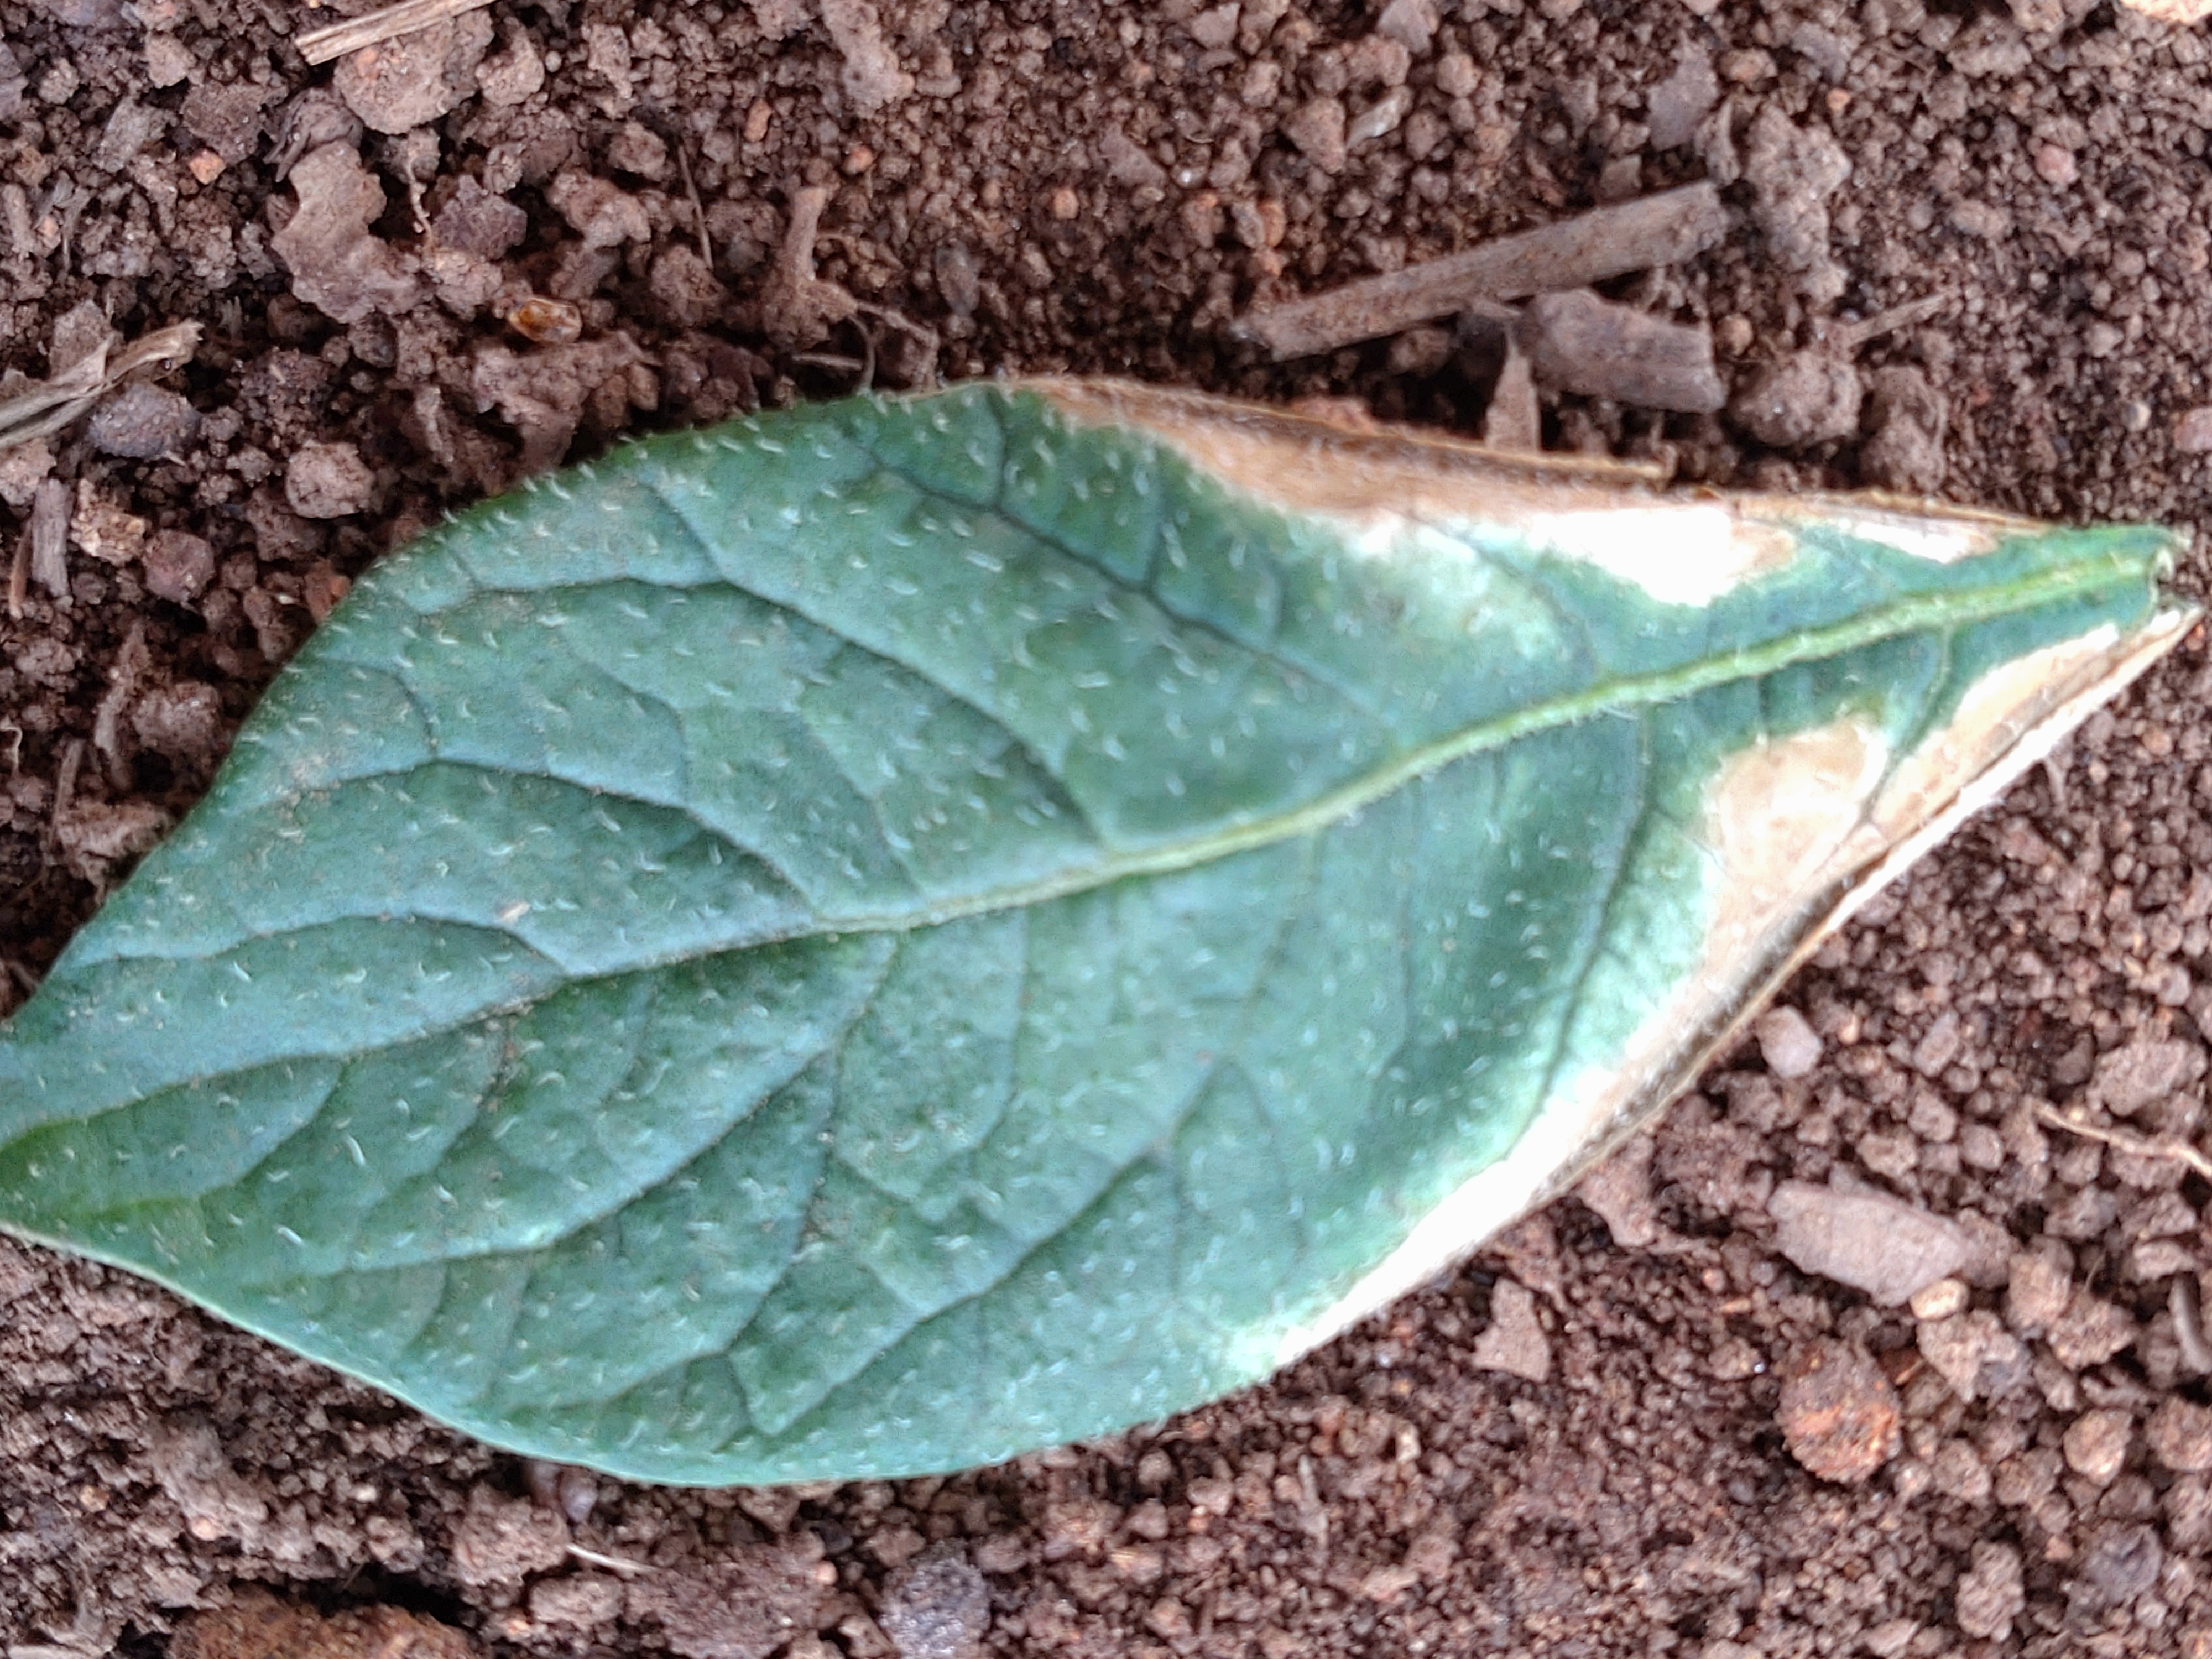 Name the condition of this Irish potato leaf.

early blight
